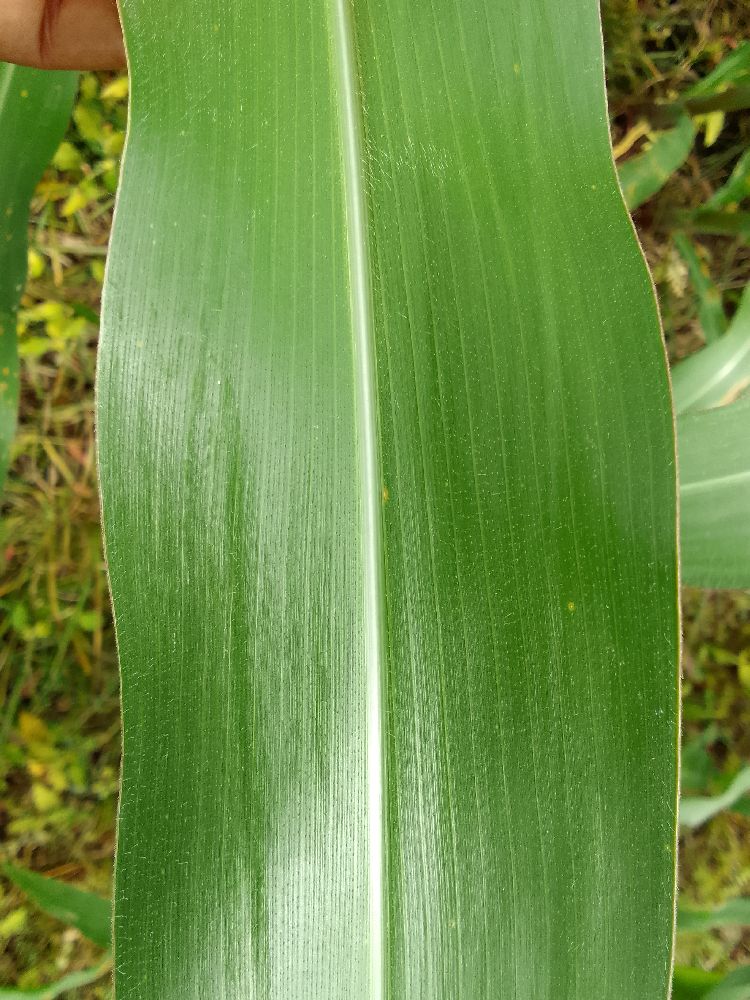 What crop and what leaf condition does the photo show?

maize, healthy
